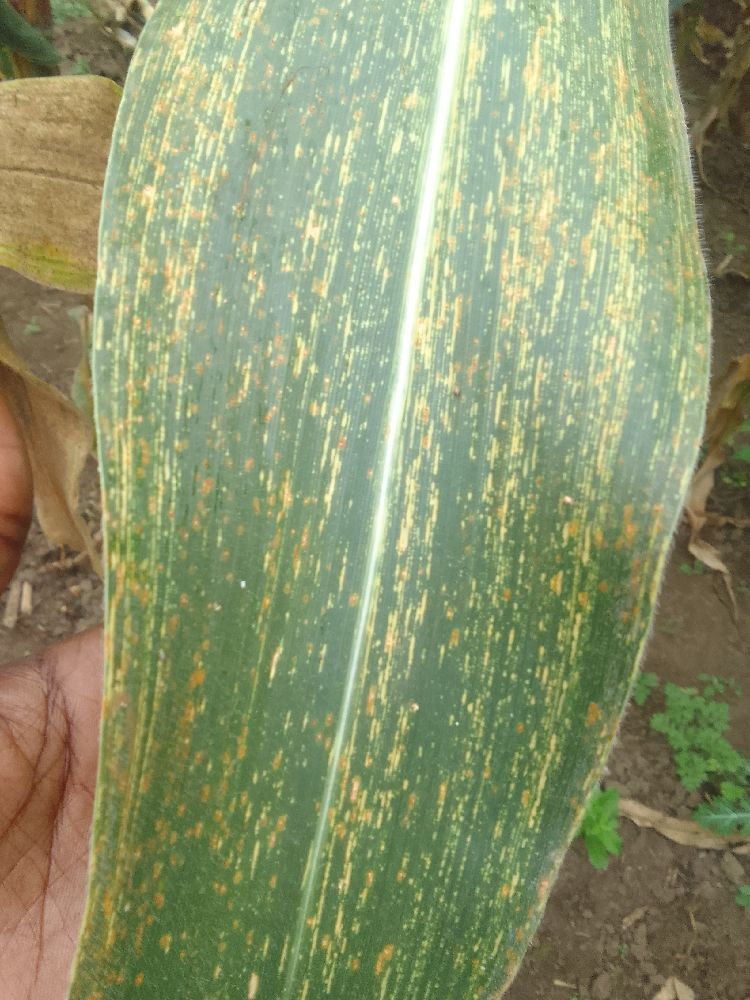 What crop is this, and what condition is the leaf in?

maize, maize streak virus
